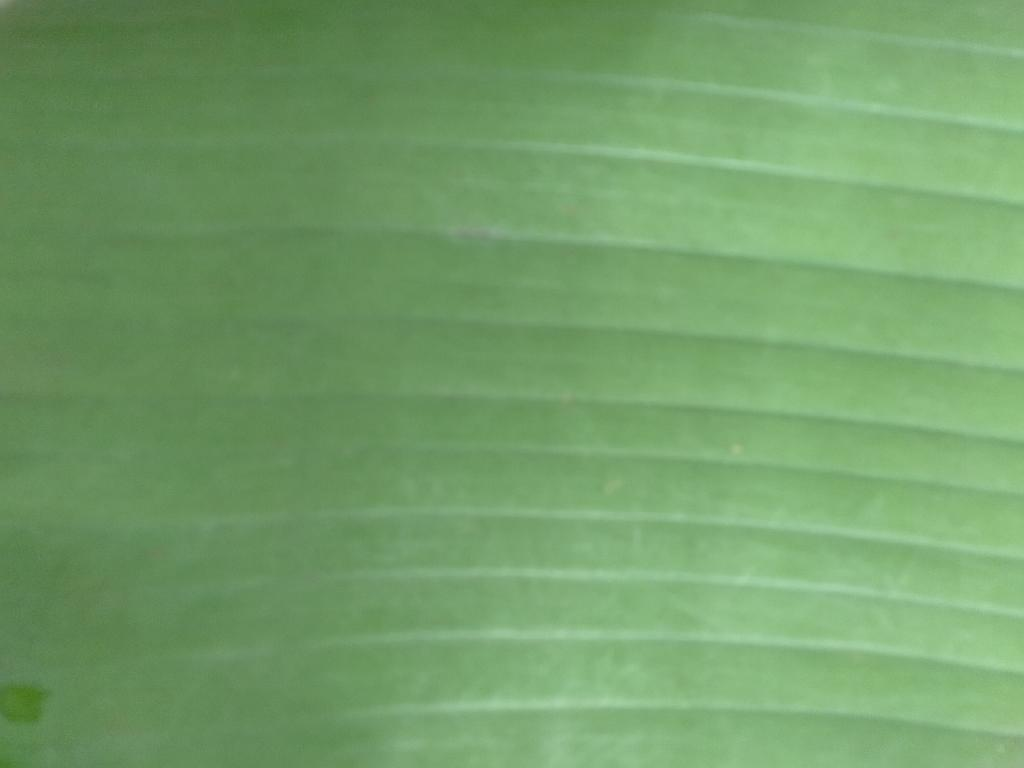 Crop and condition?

banana, healthy
